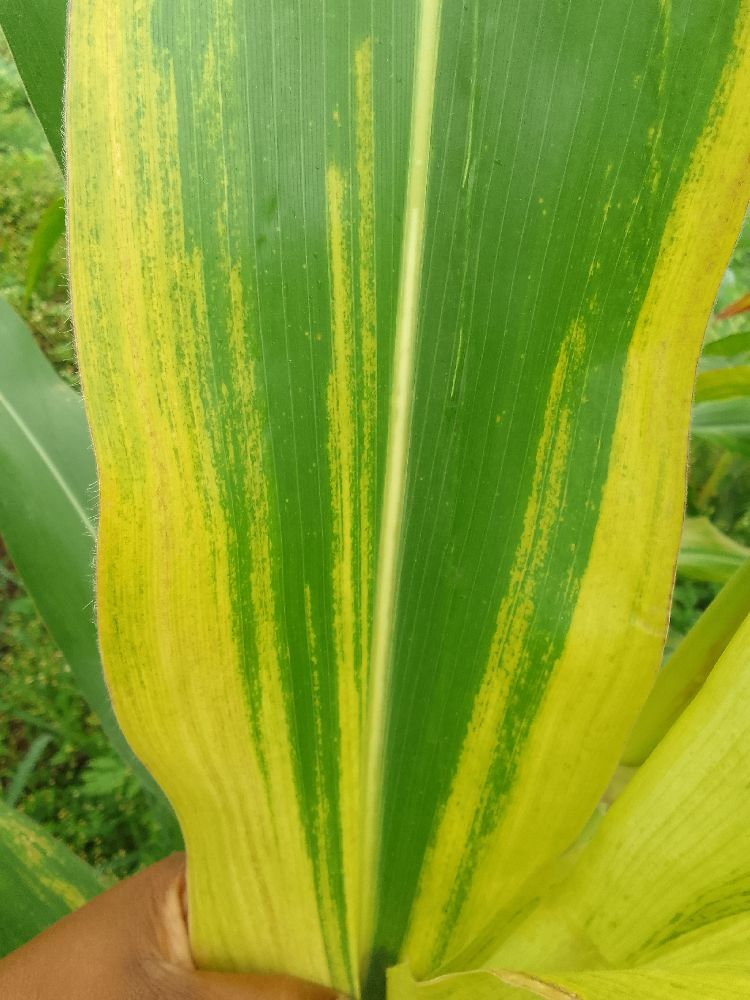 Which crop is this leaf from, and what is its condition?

maize, maize lethal necrosis
